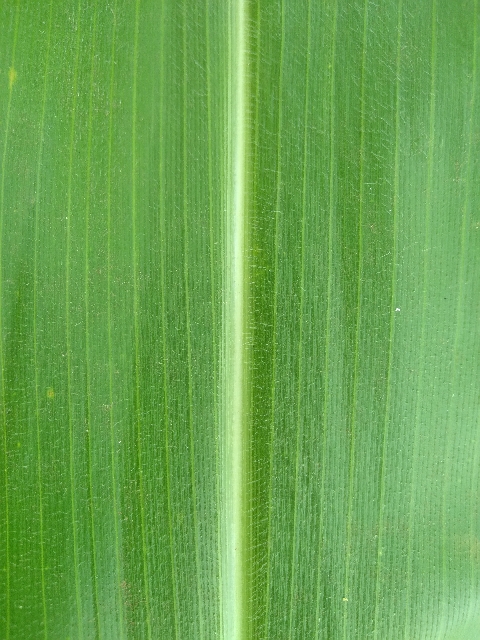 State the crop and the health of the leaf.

maize, healthy
